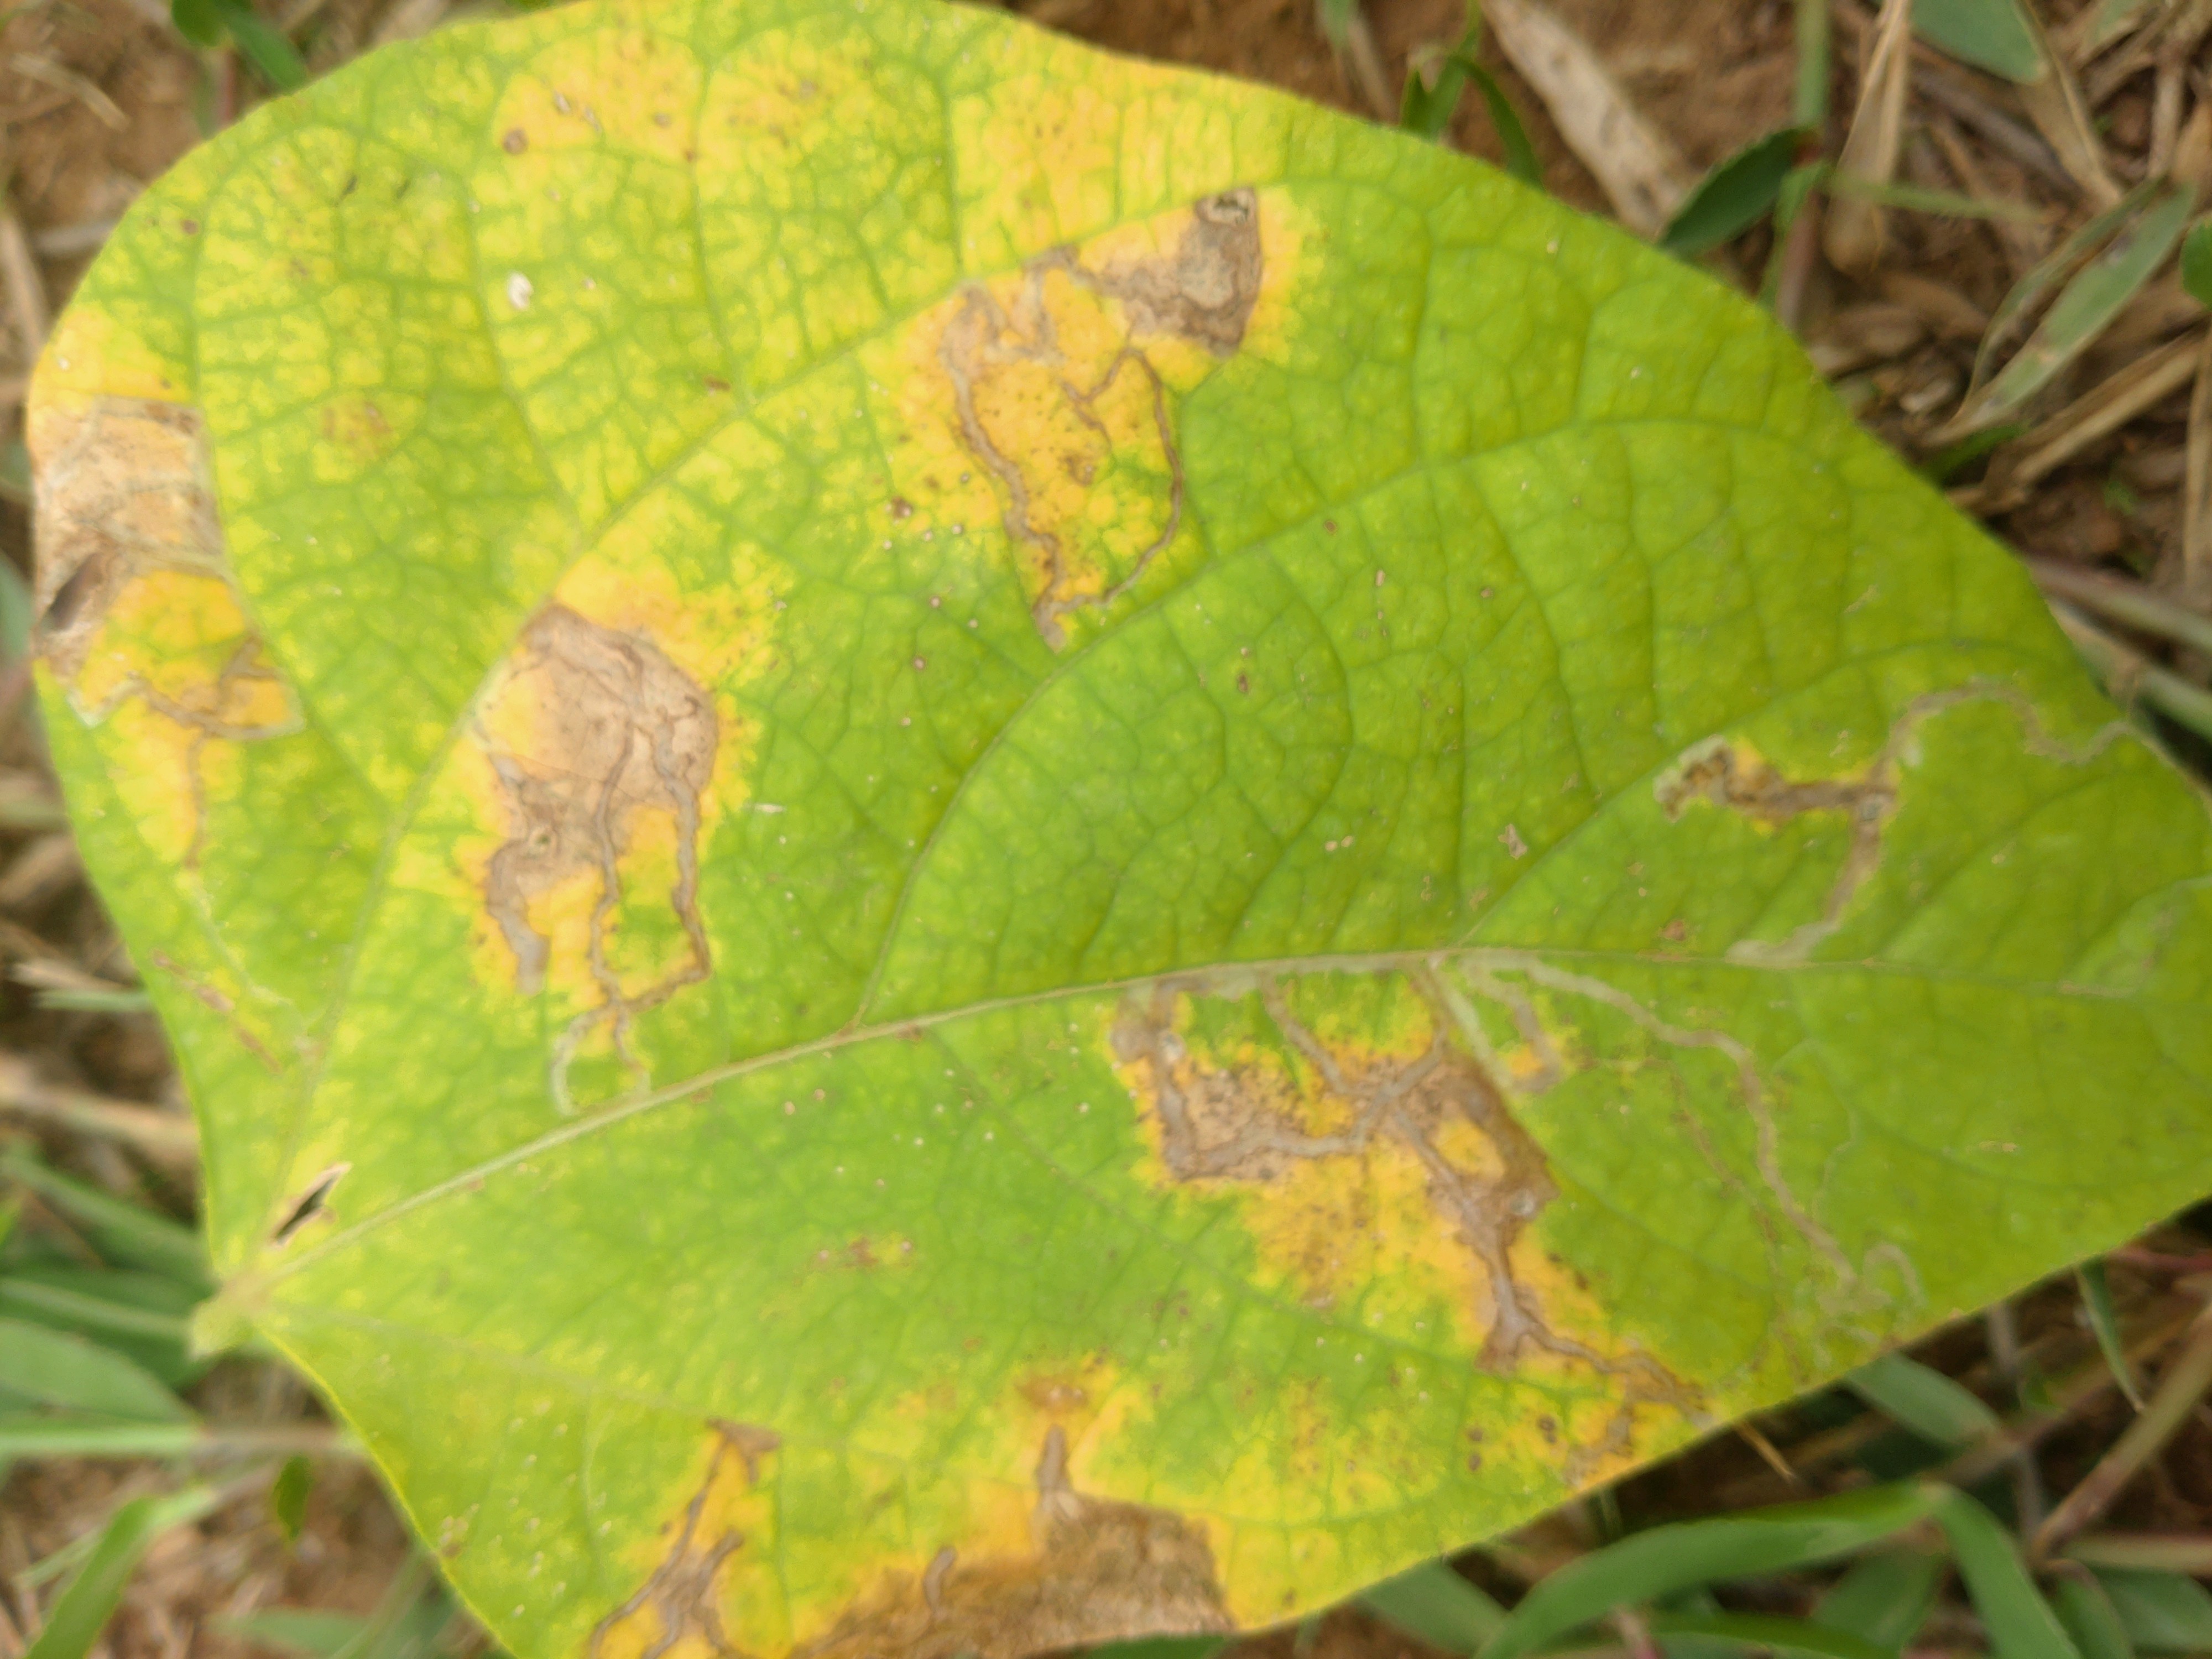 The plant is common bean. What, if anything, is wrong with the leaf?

rust
